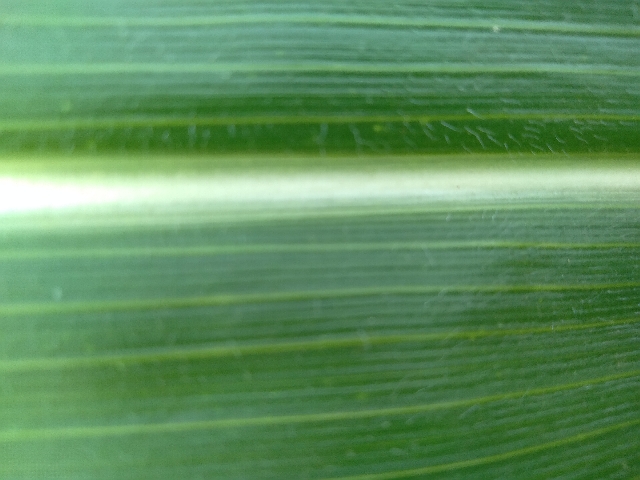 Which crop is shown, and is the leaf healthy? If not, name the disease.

maize, healthy
